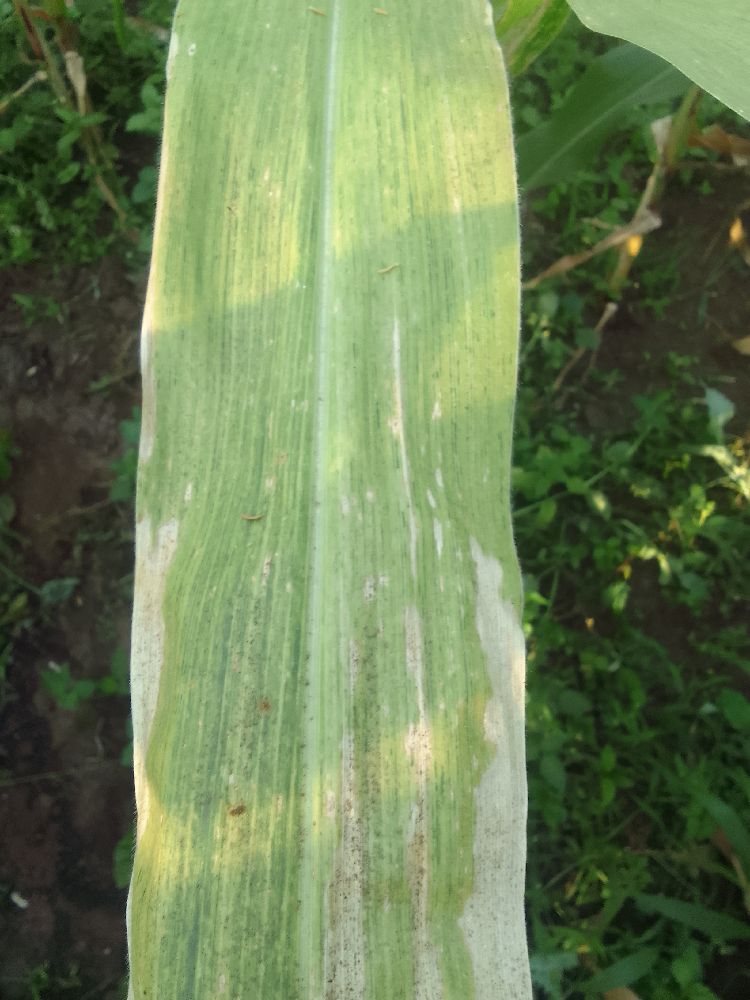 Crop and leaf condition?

maize, maize lethal necrosis
